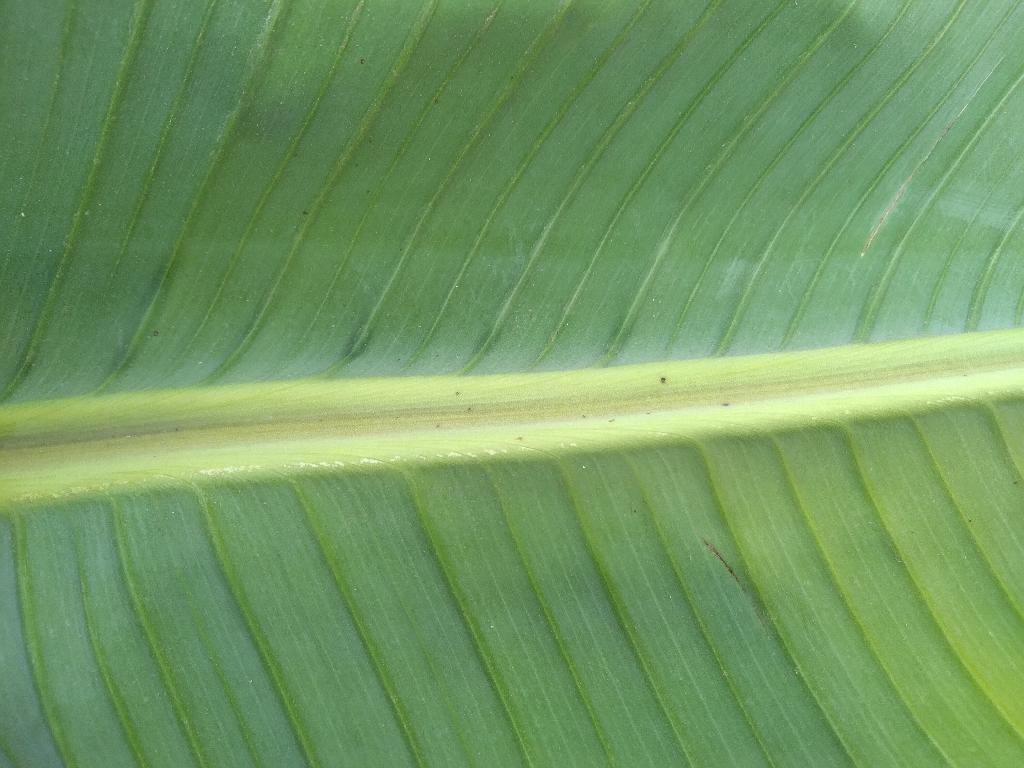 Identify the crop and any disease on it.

banana, healthy
